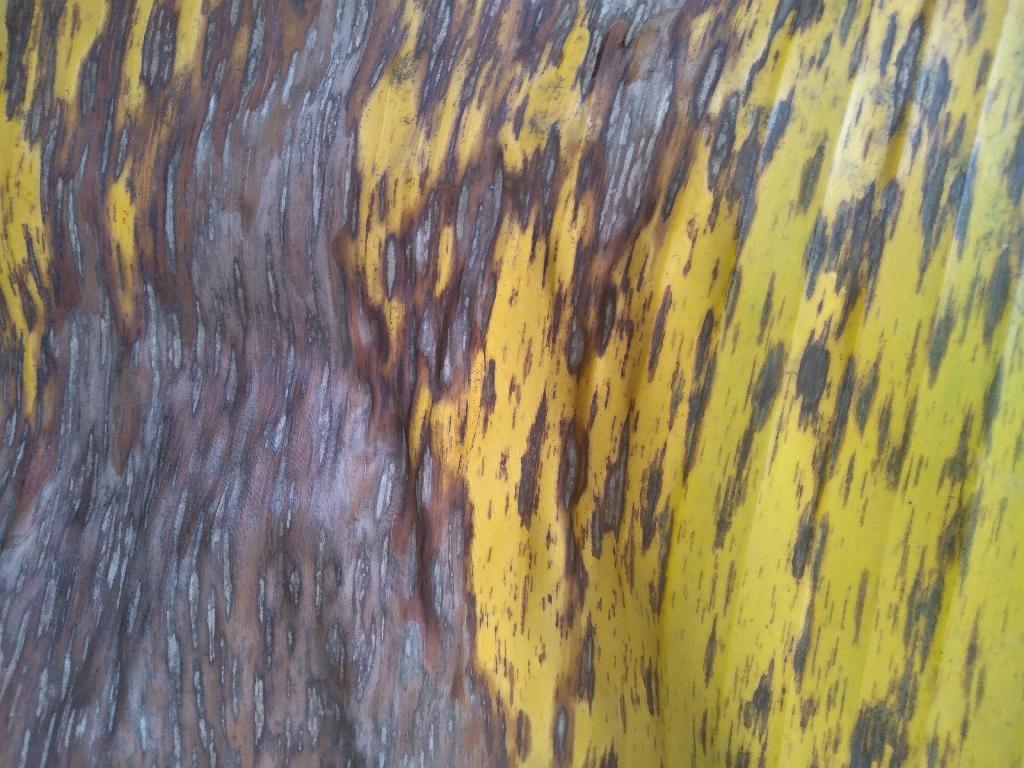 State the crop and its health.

banana, black sigatoka
